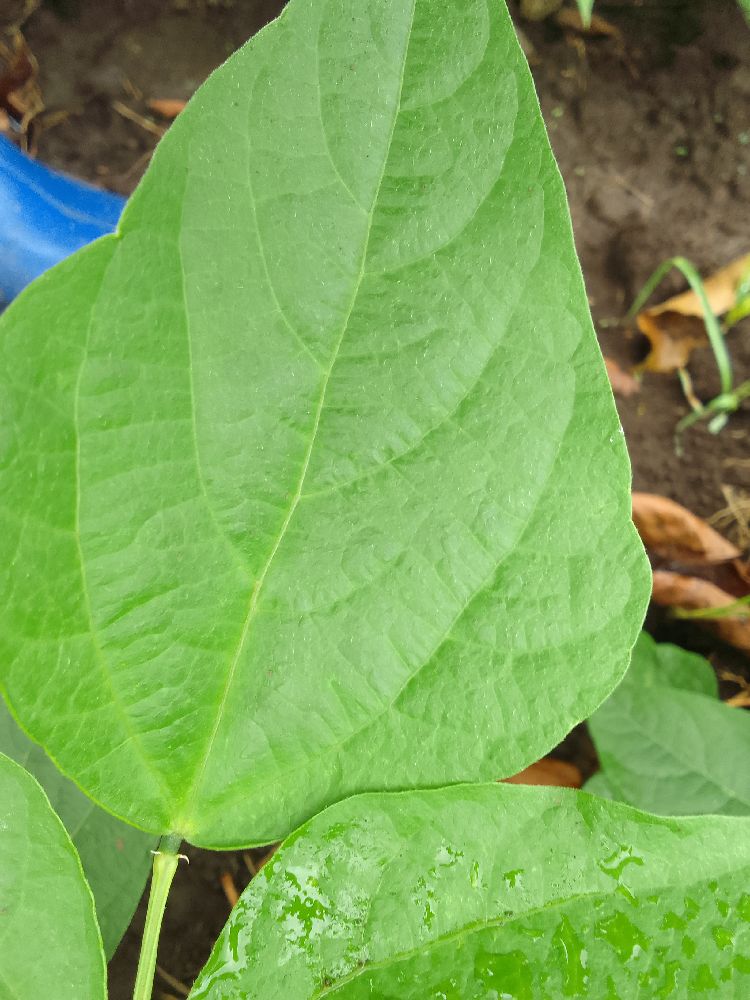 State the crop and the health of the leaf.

common bean, healthy
